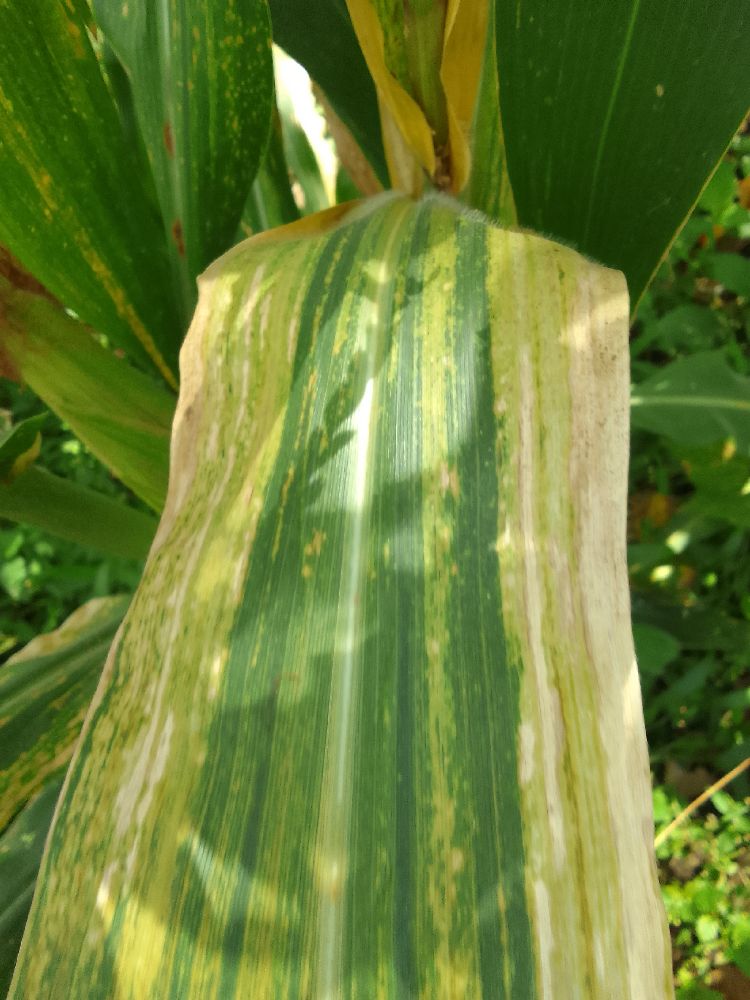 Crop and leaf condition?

maize, maize lethal necrosis
